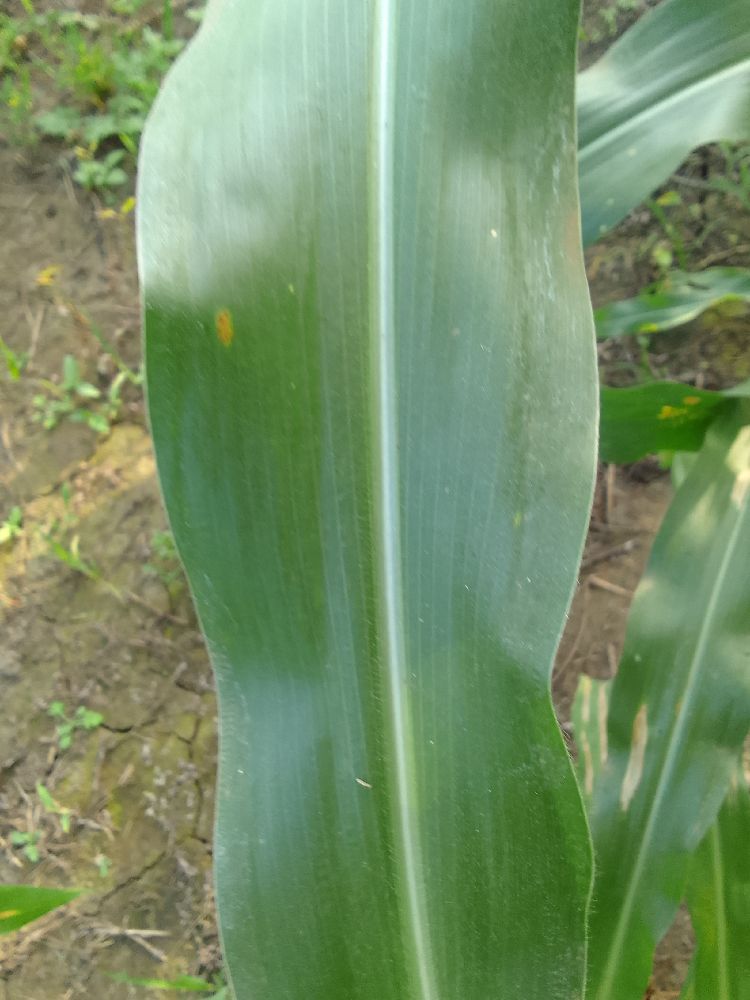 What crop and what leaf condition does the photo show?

maize, healthy
